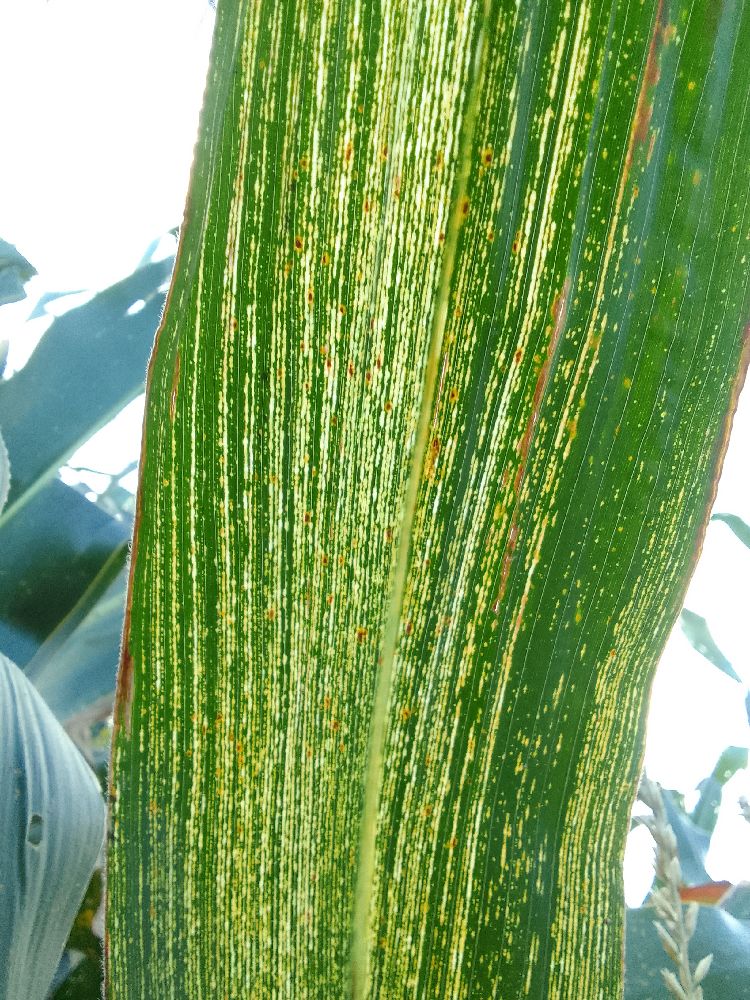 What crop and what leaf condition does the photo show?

maize, maize streak virus
